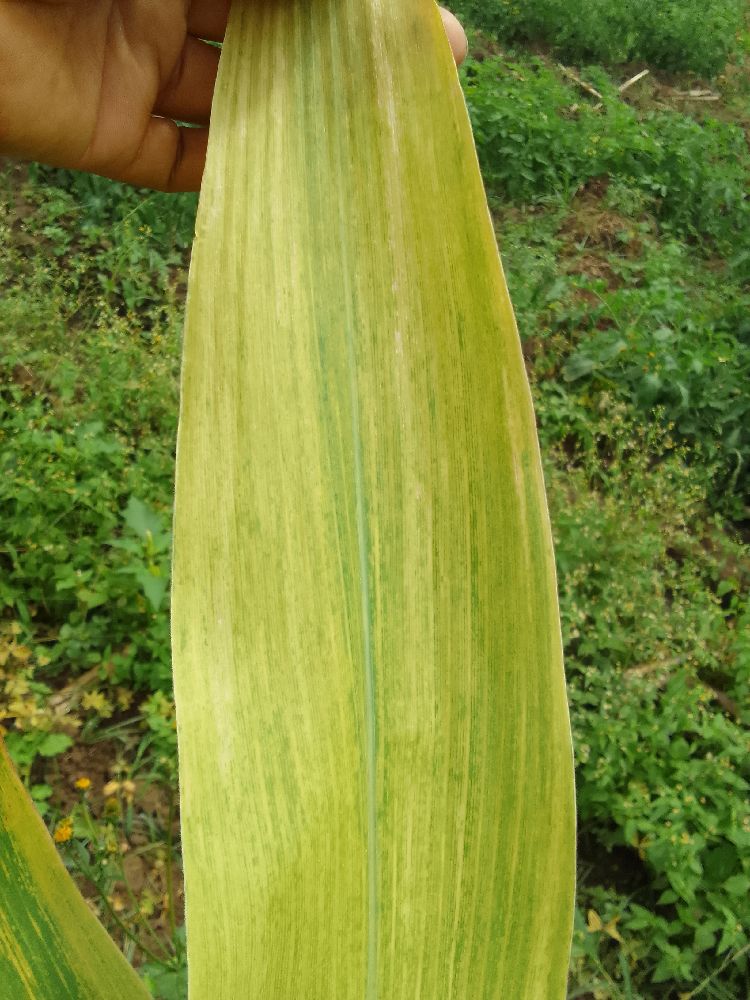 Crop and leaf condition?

maize, maize lethal necrosis
